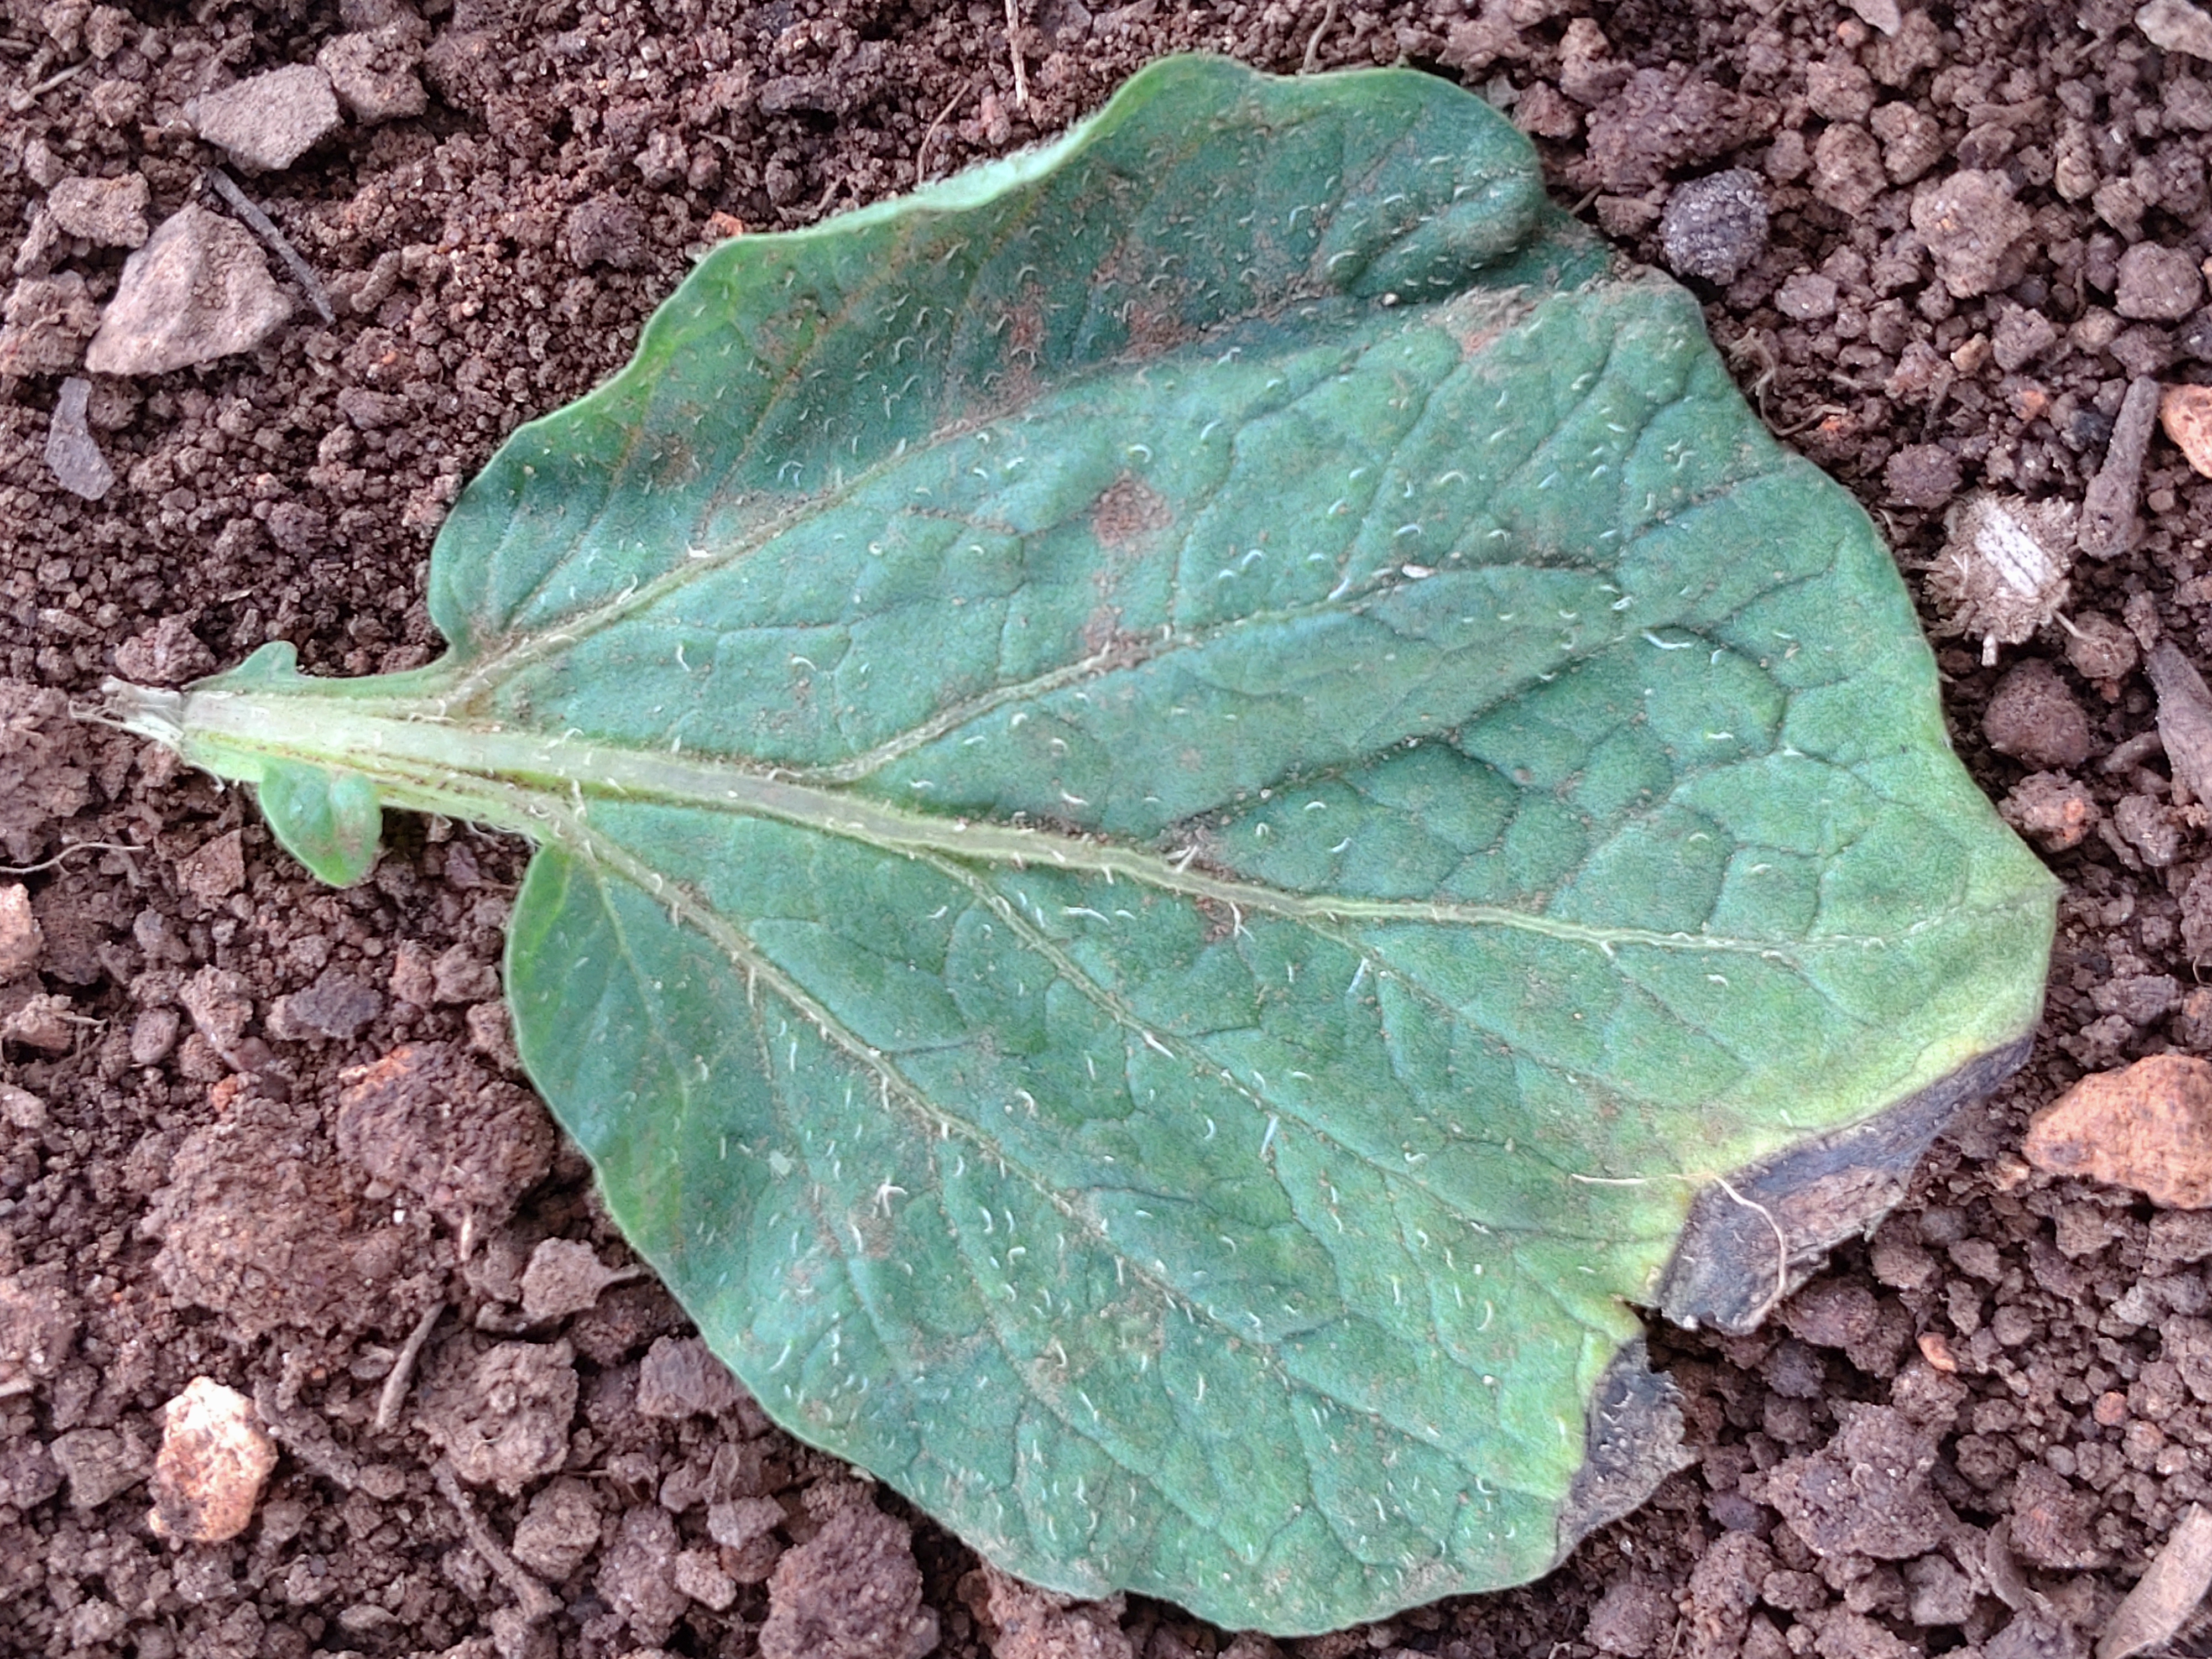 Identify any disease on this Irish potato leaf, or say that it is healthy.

early blight
